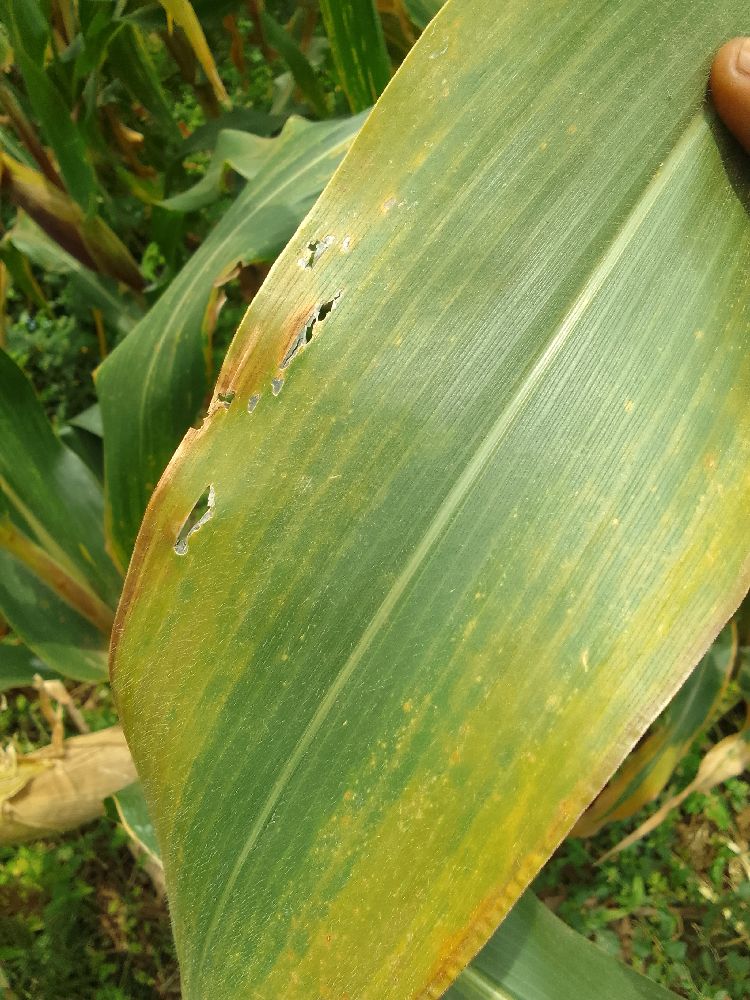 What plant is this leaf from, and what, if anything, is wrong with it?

maize, maize lethal necrosis
